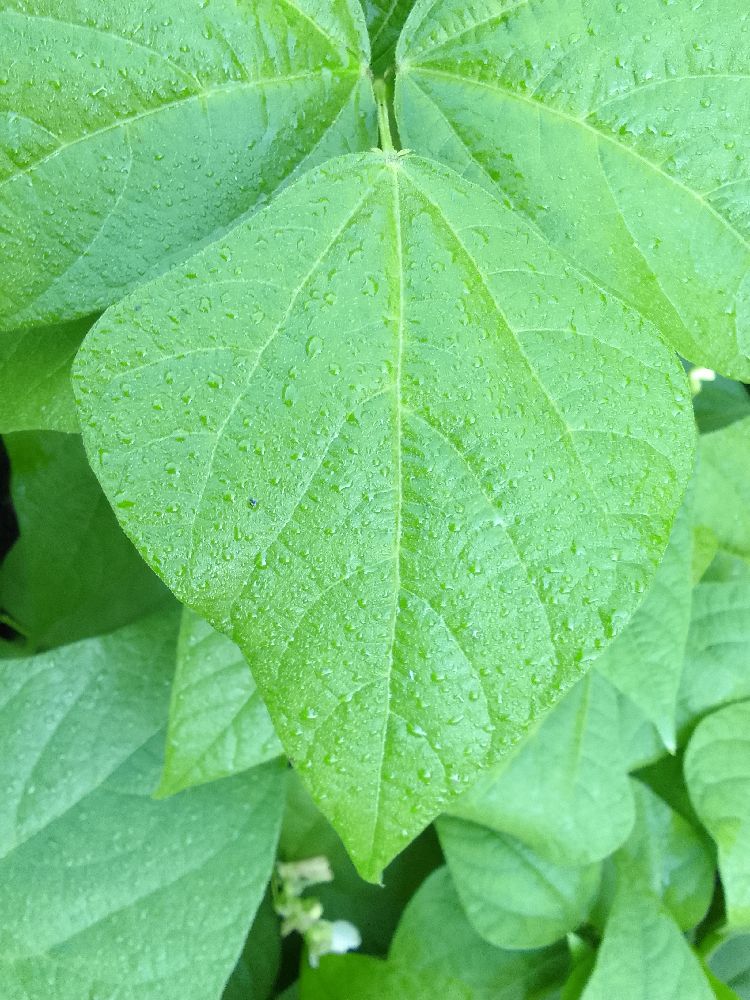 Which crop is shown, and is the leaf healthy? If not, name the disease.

common bean, healthy
